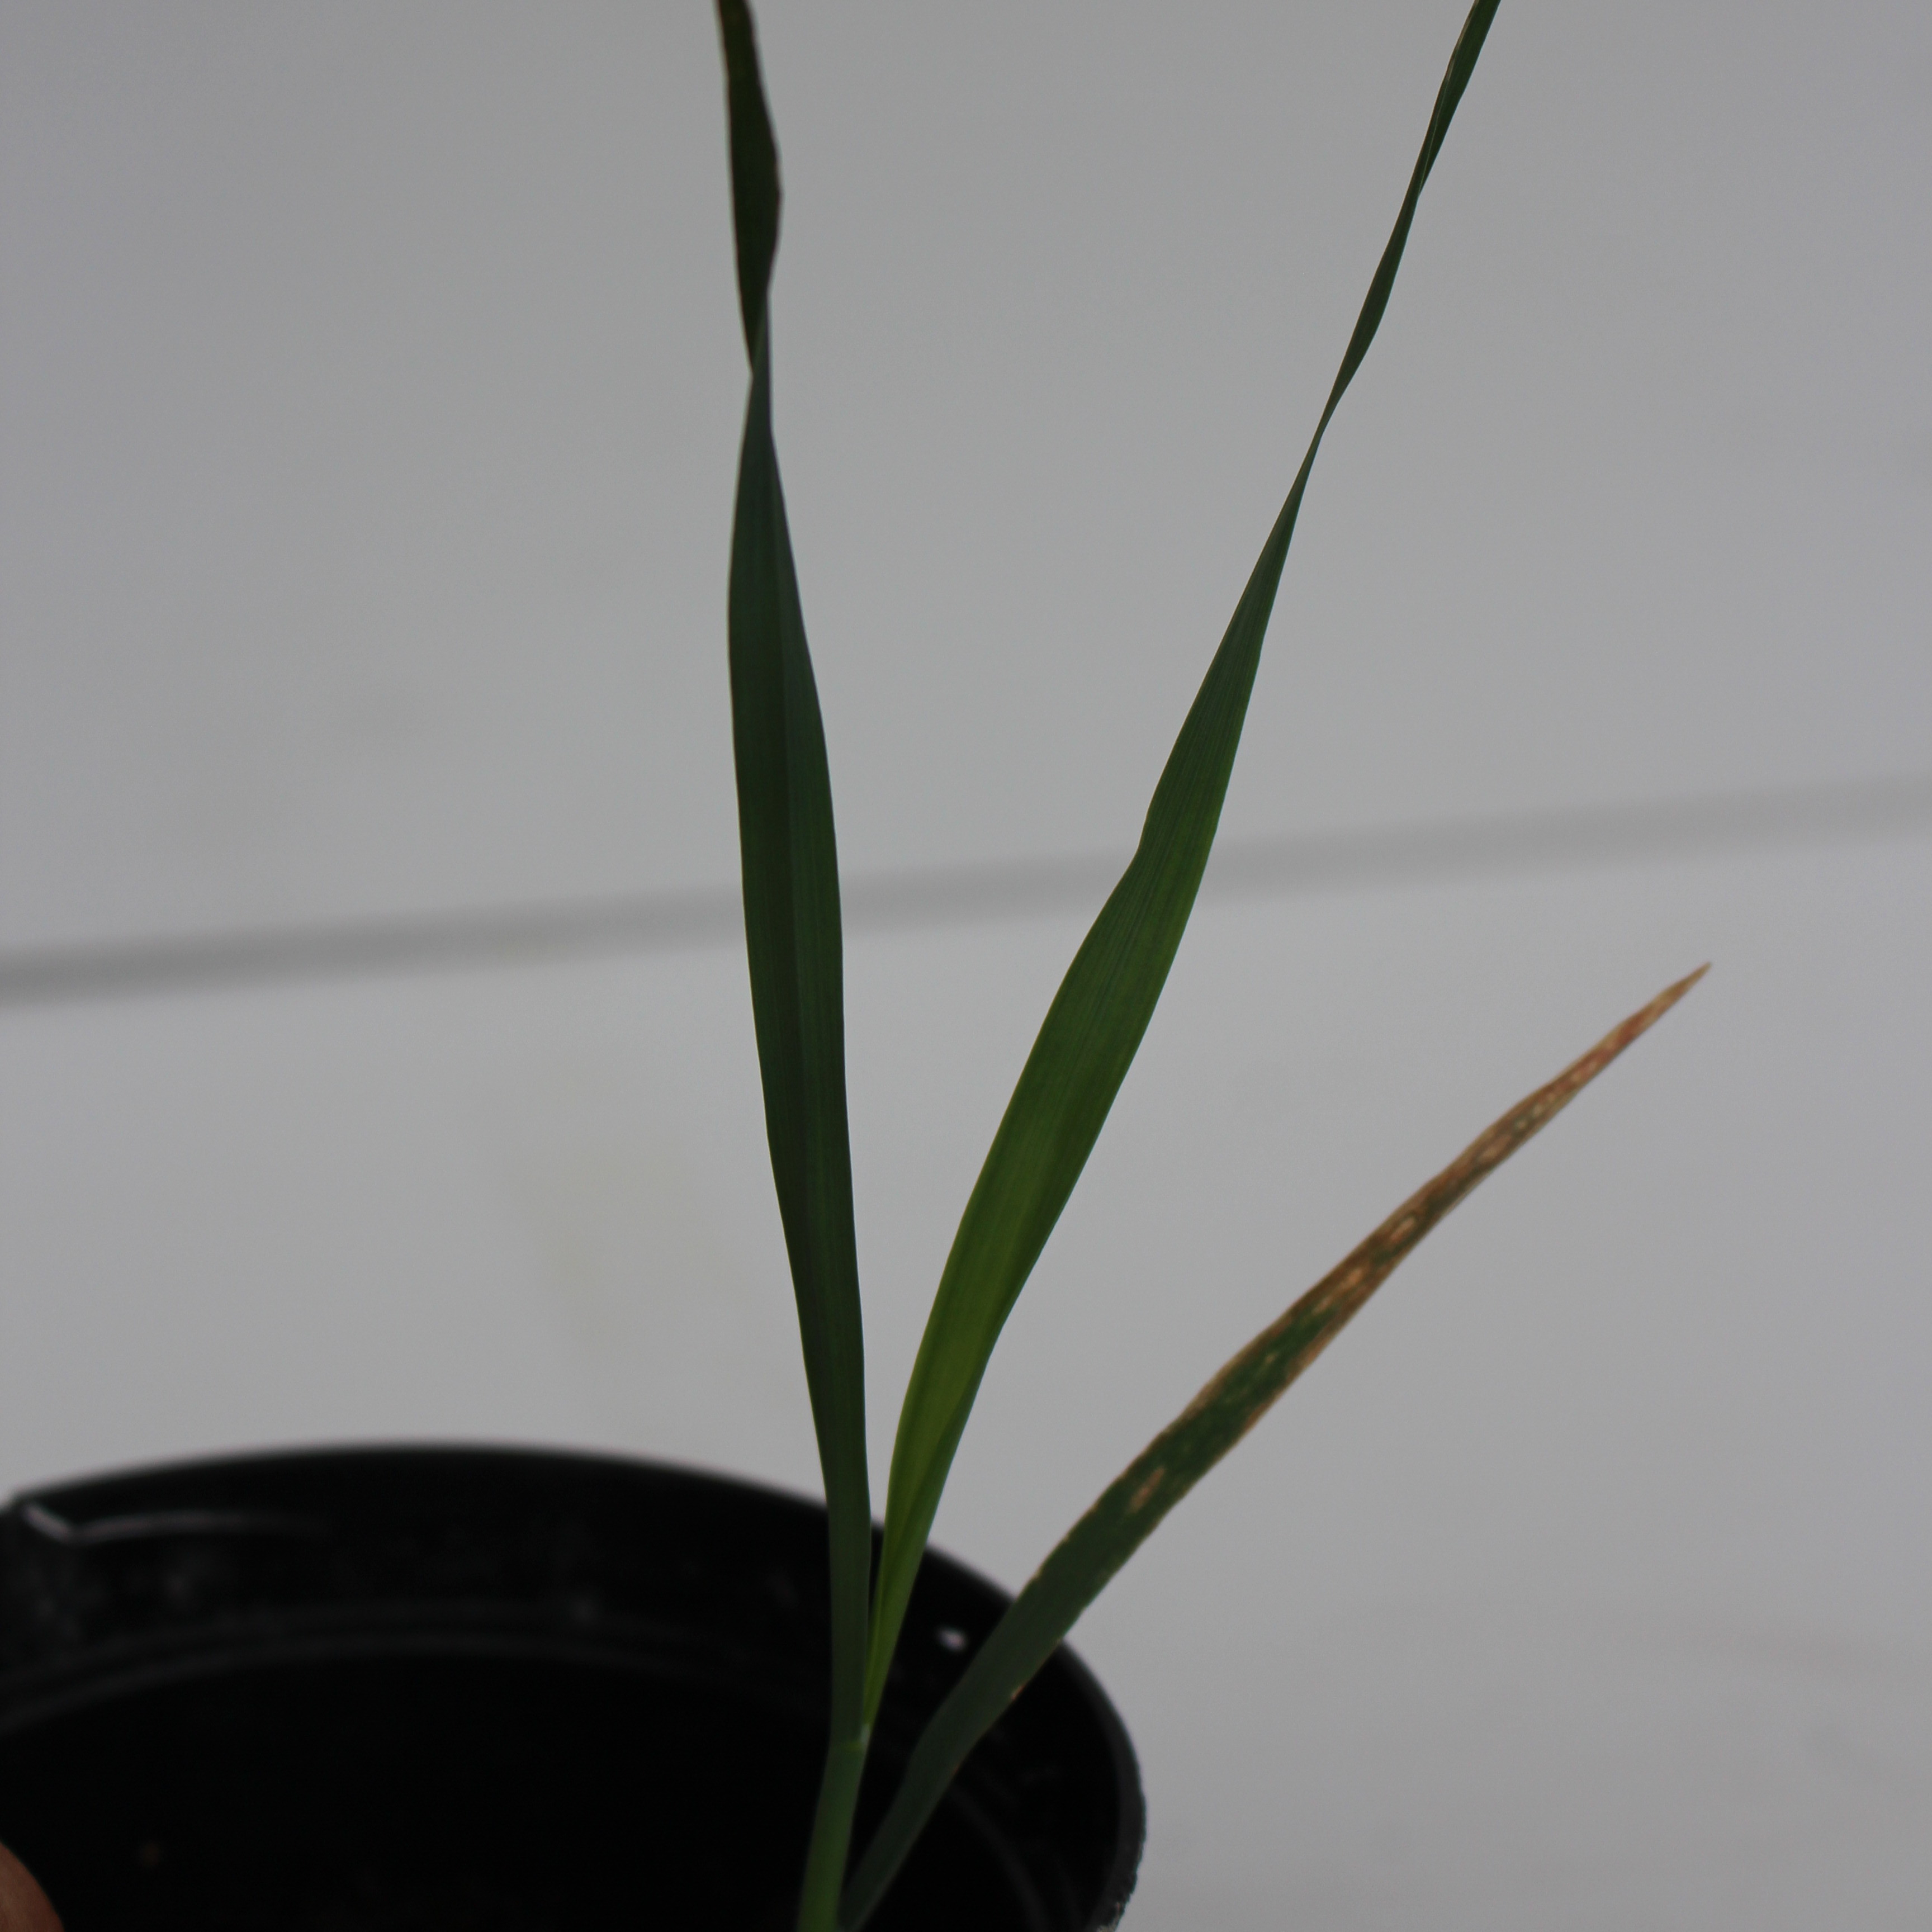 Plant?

Avena sterilis
